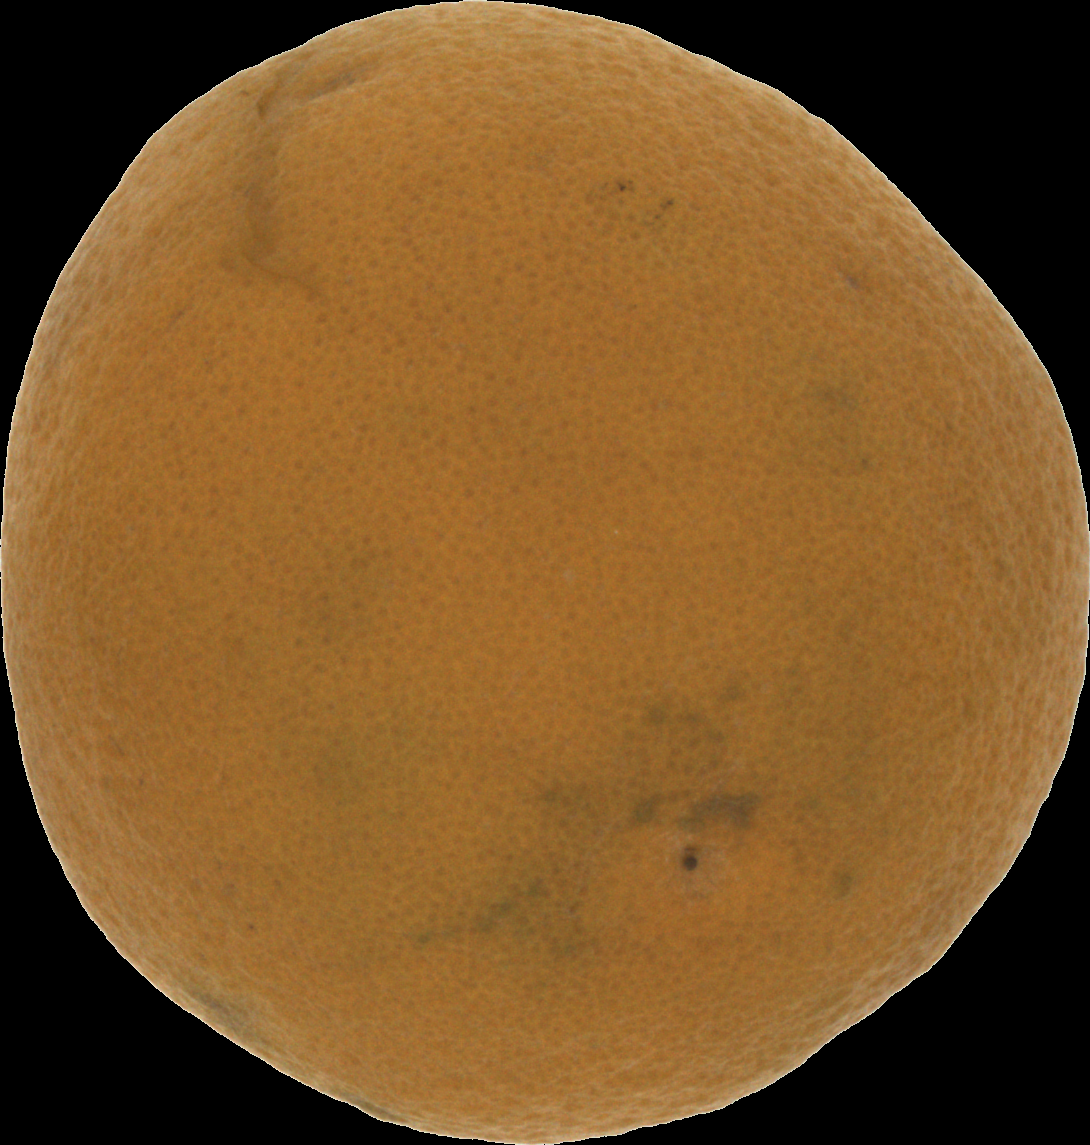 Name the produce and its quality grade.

orange, bad
